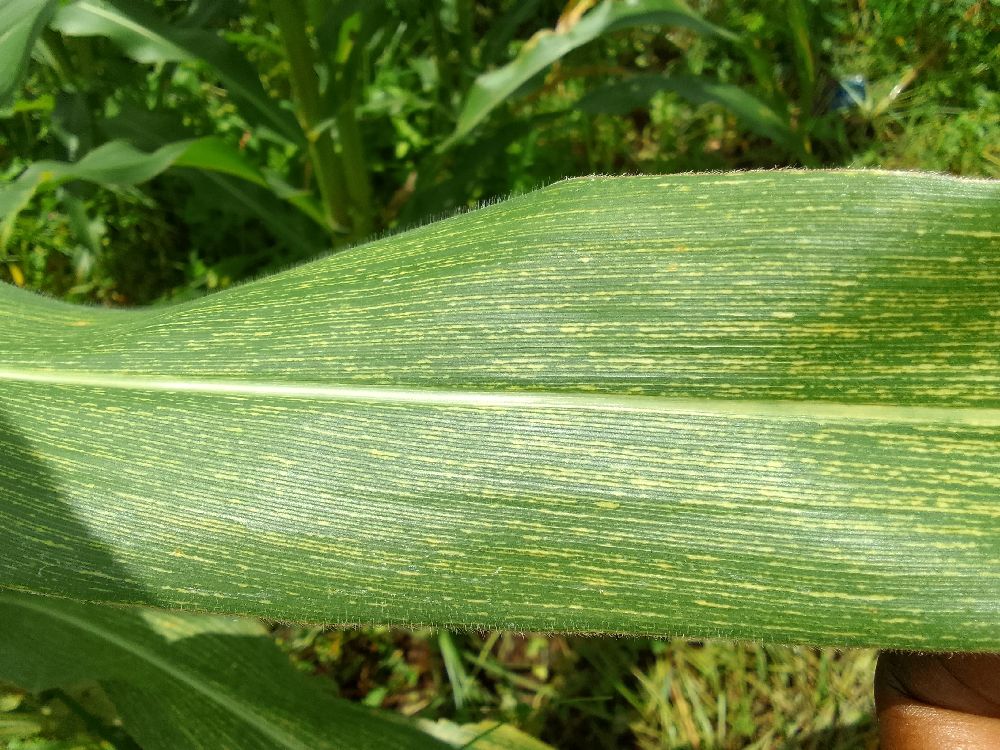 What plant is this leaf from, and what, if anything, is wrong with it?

maize, maize streak virus
